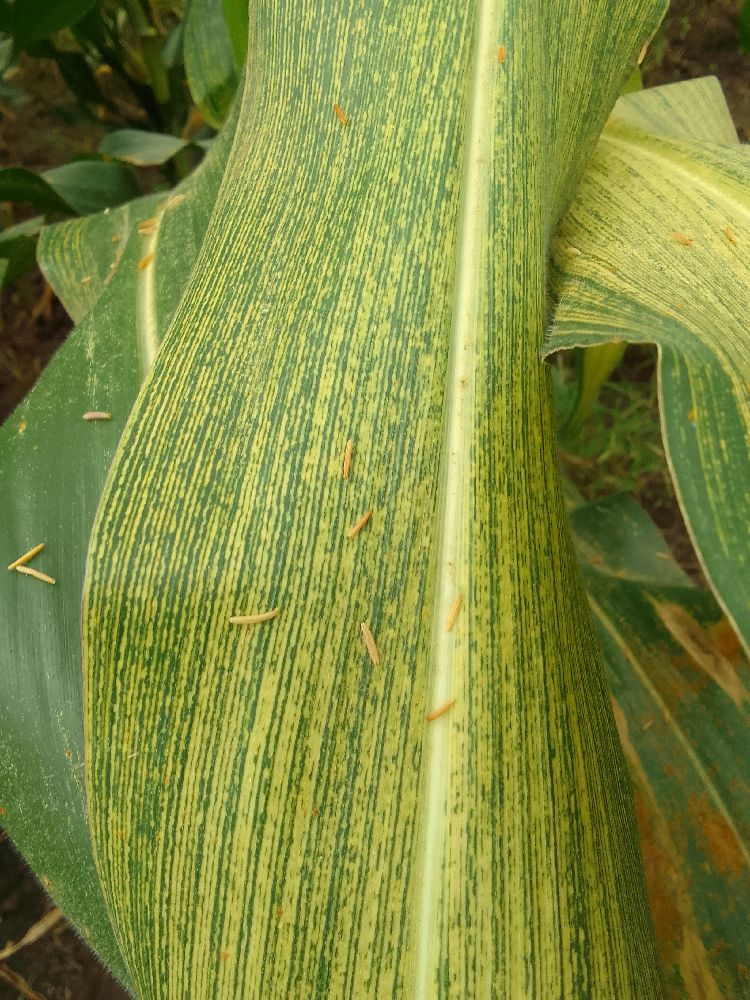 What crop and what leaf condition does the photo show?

maize, maize streak virus
